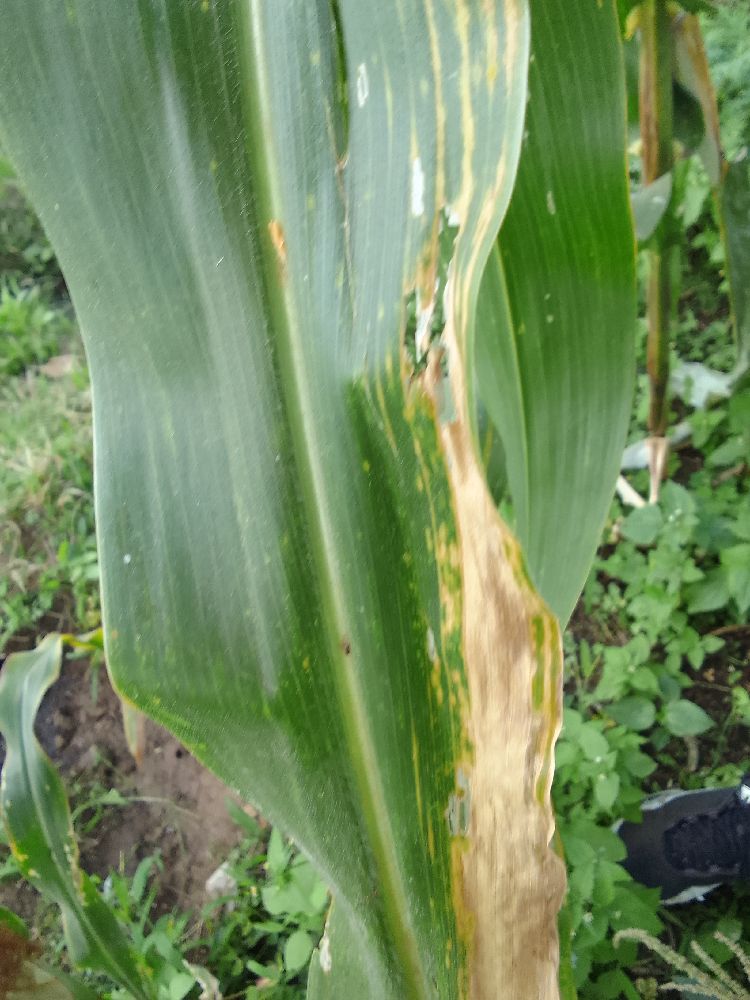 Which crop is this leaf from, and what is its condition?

maize, maize lethal necrosis
